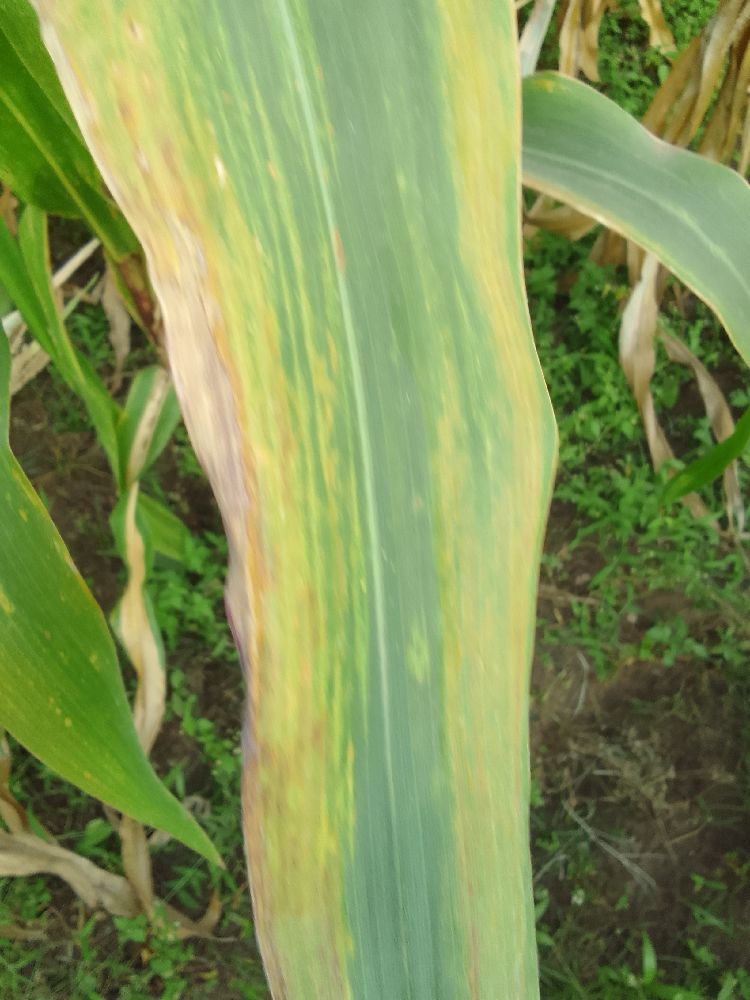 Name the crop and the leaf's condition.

maize, maize lethal necrosis
